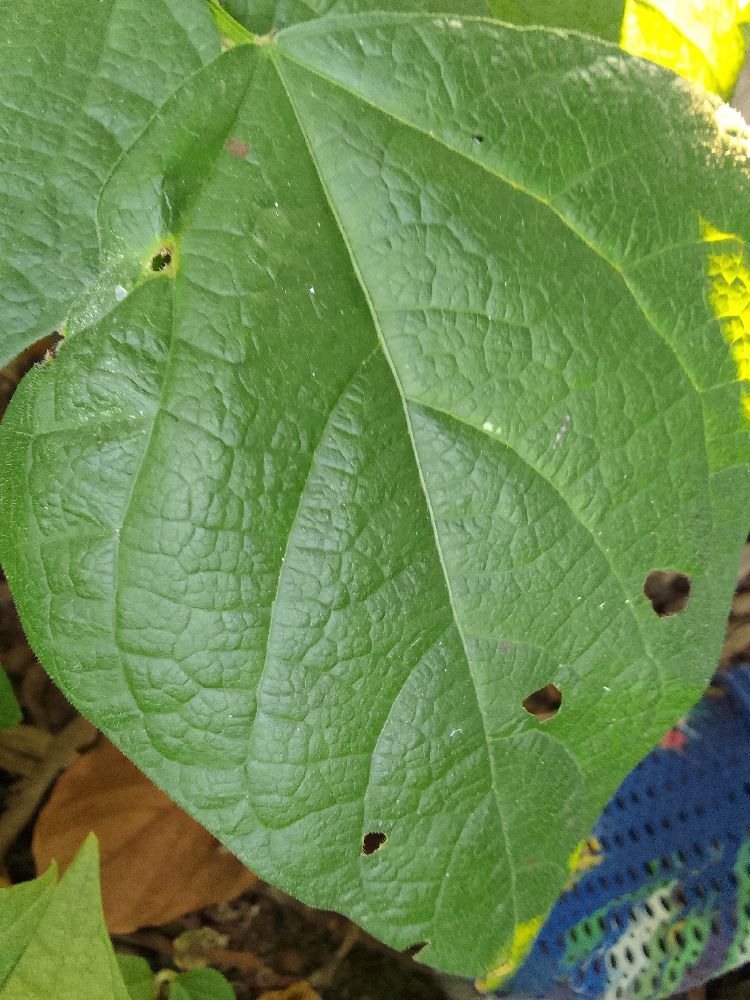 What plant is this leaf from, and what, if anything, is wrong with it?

common bean, healthy
